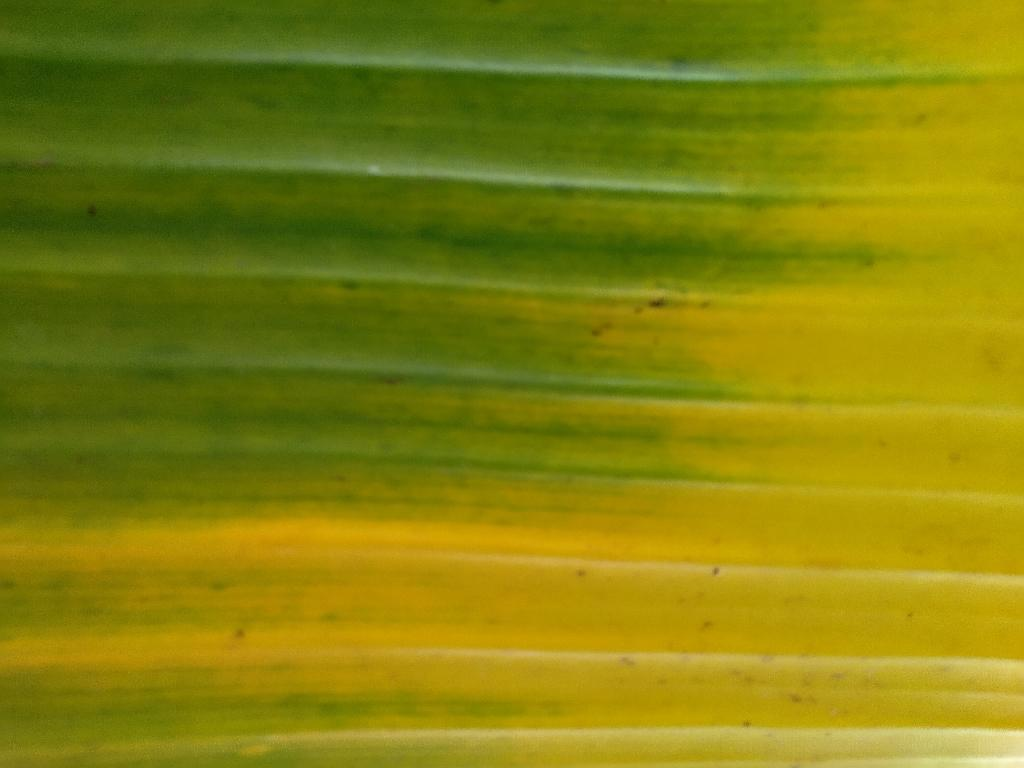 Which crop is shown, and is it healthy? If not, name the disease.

banana, fusarium wilt race 1
